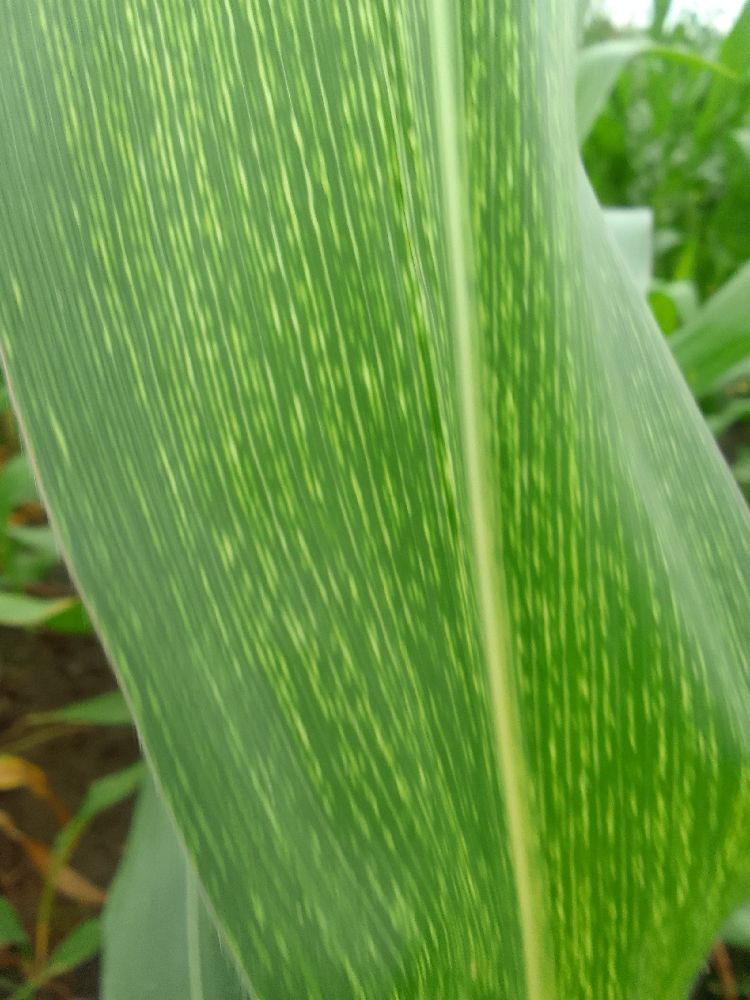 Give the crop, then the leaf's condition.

maize, maize streak virus
